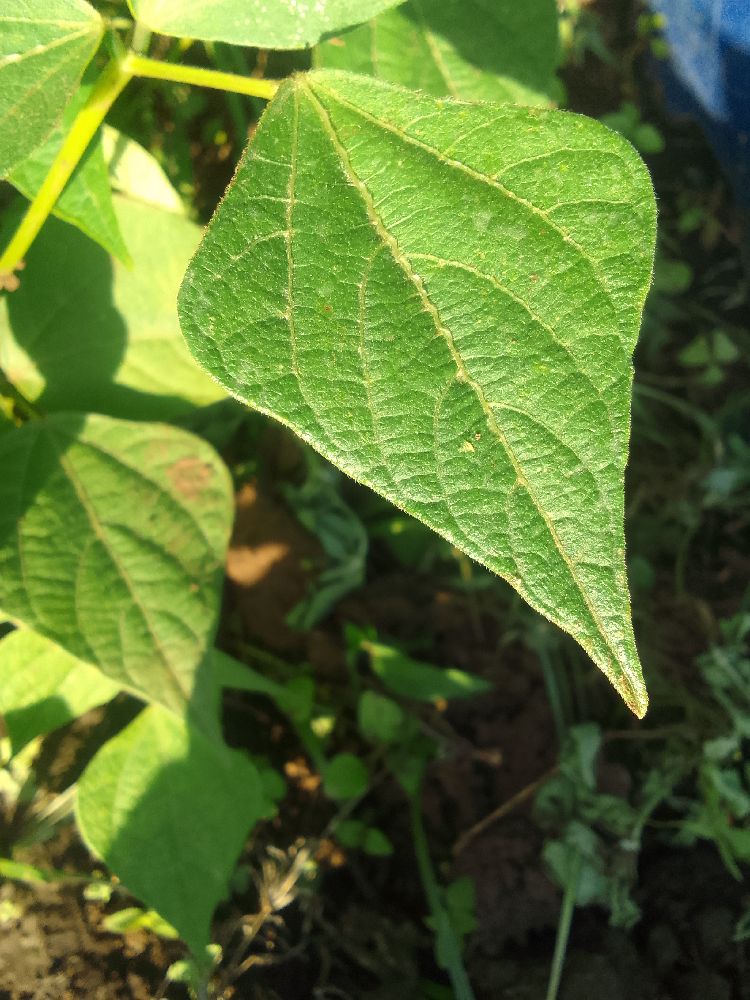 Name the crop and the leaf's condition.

common bean, healthy
